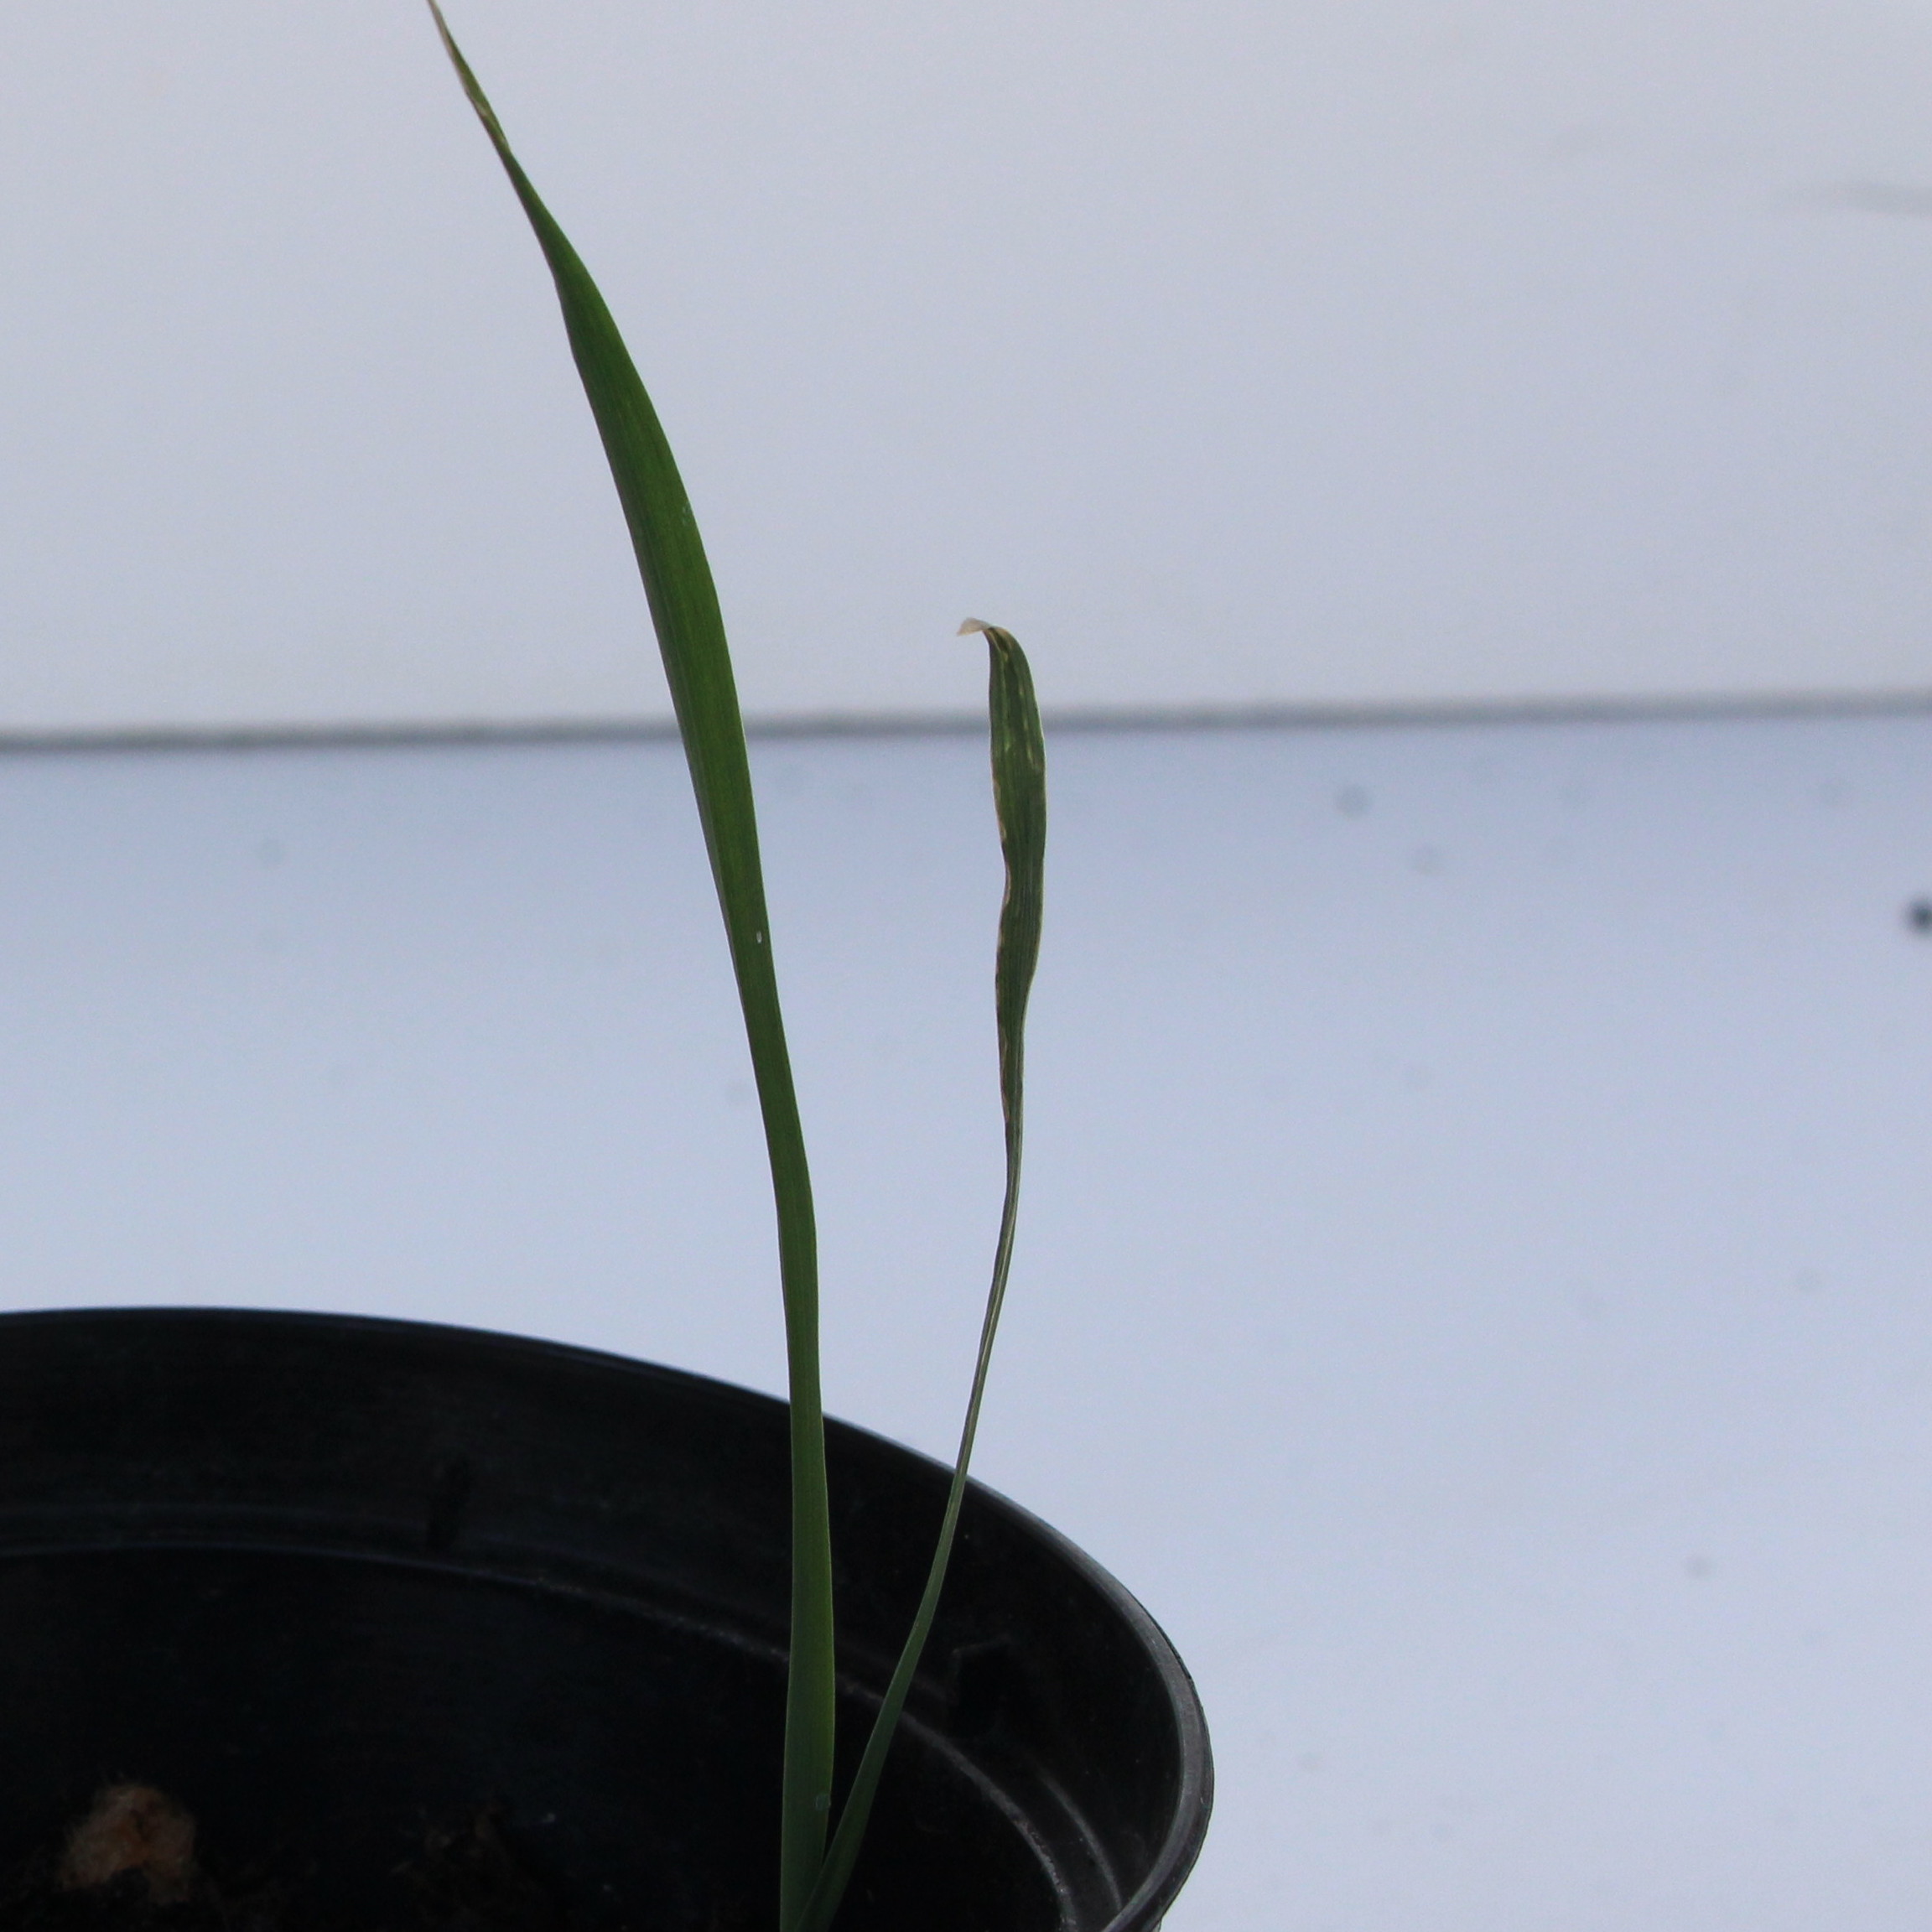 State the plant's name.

Avena sterilis
